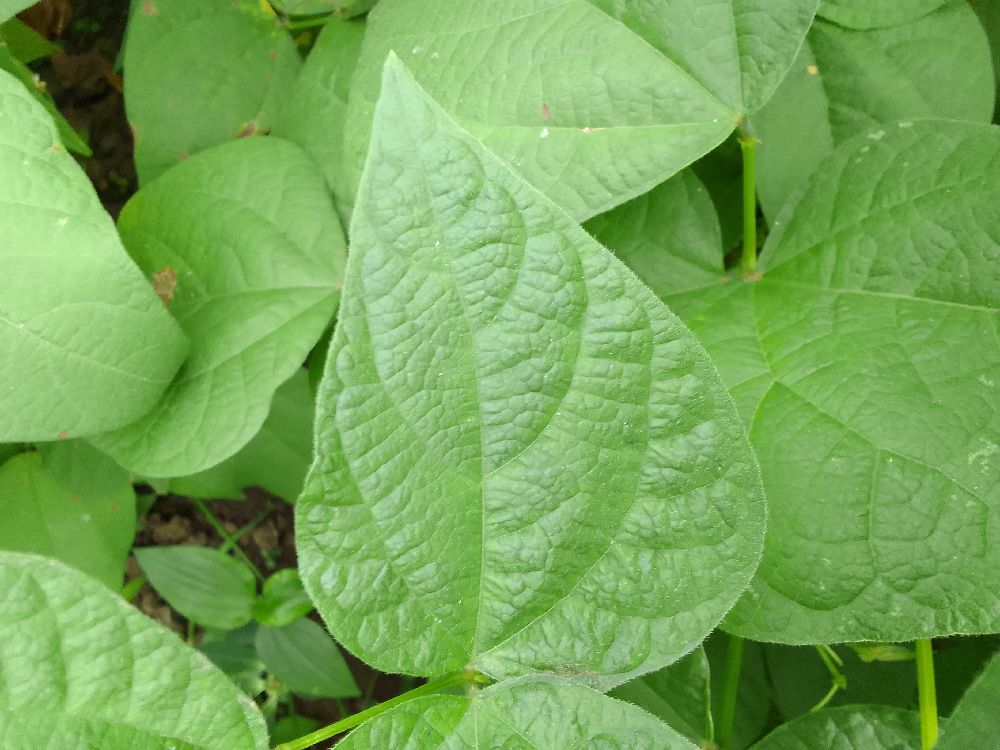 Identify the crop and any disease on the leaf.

common bean, healthy
